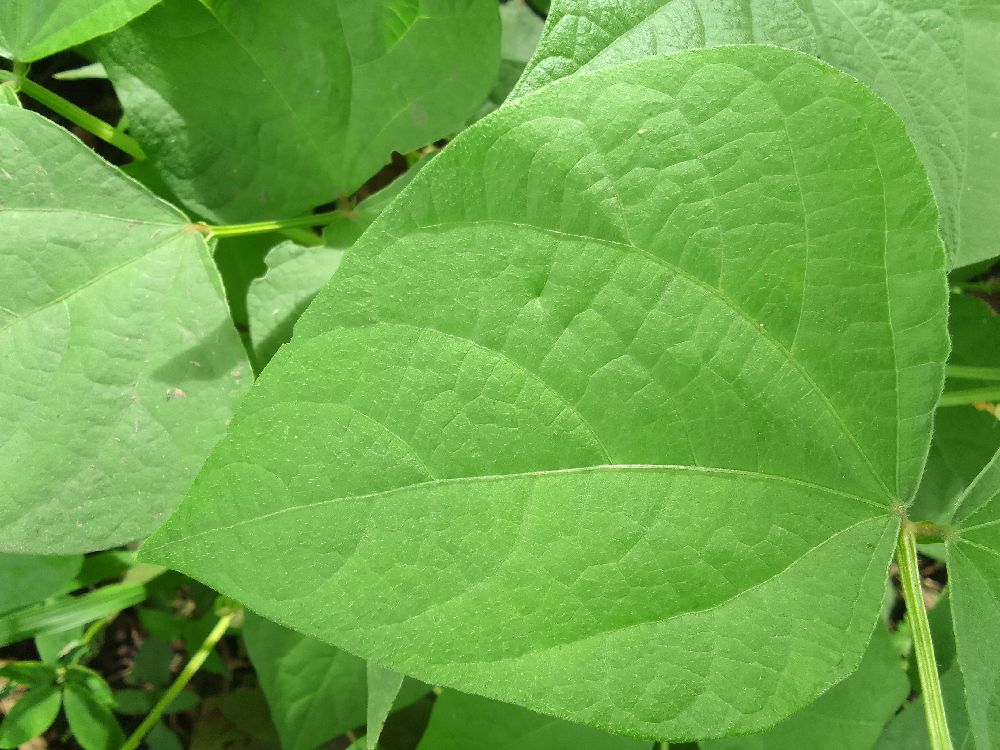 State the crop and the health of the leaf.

common bean, healthy
